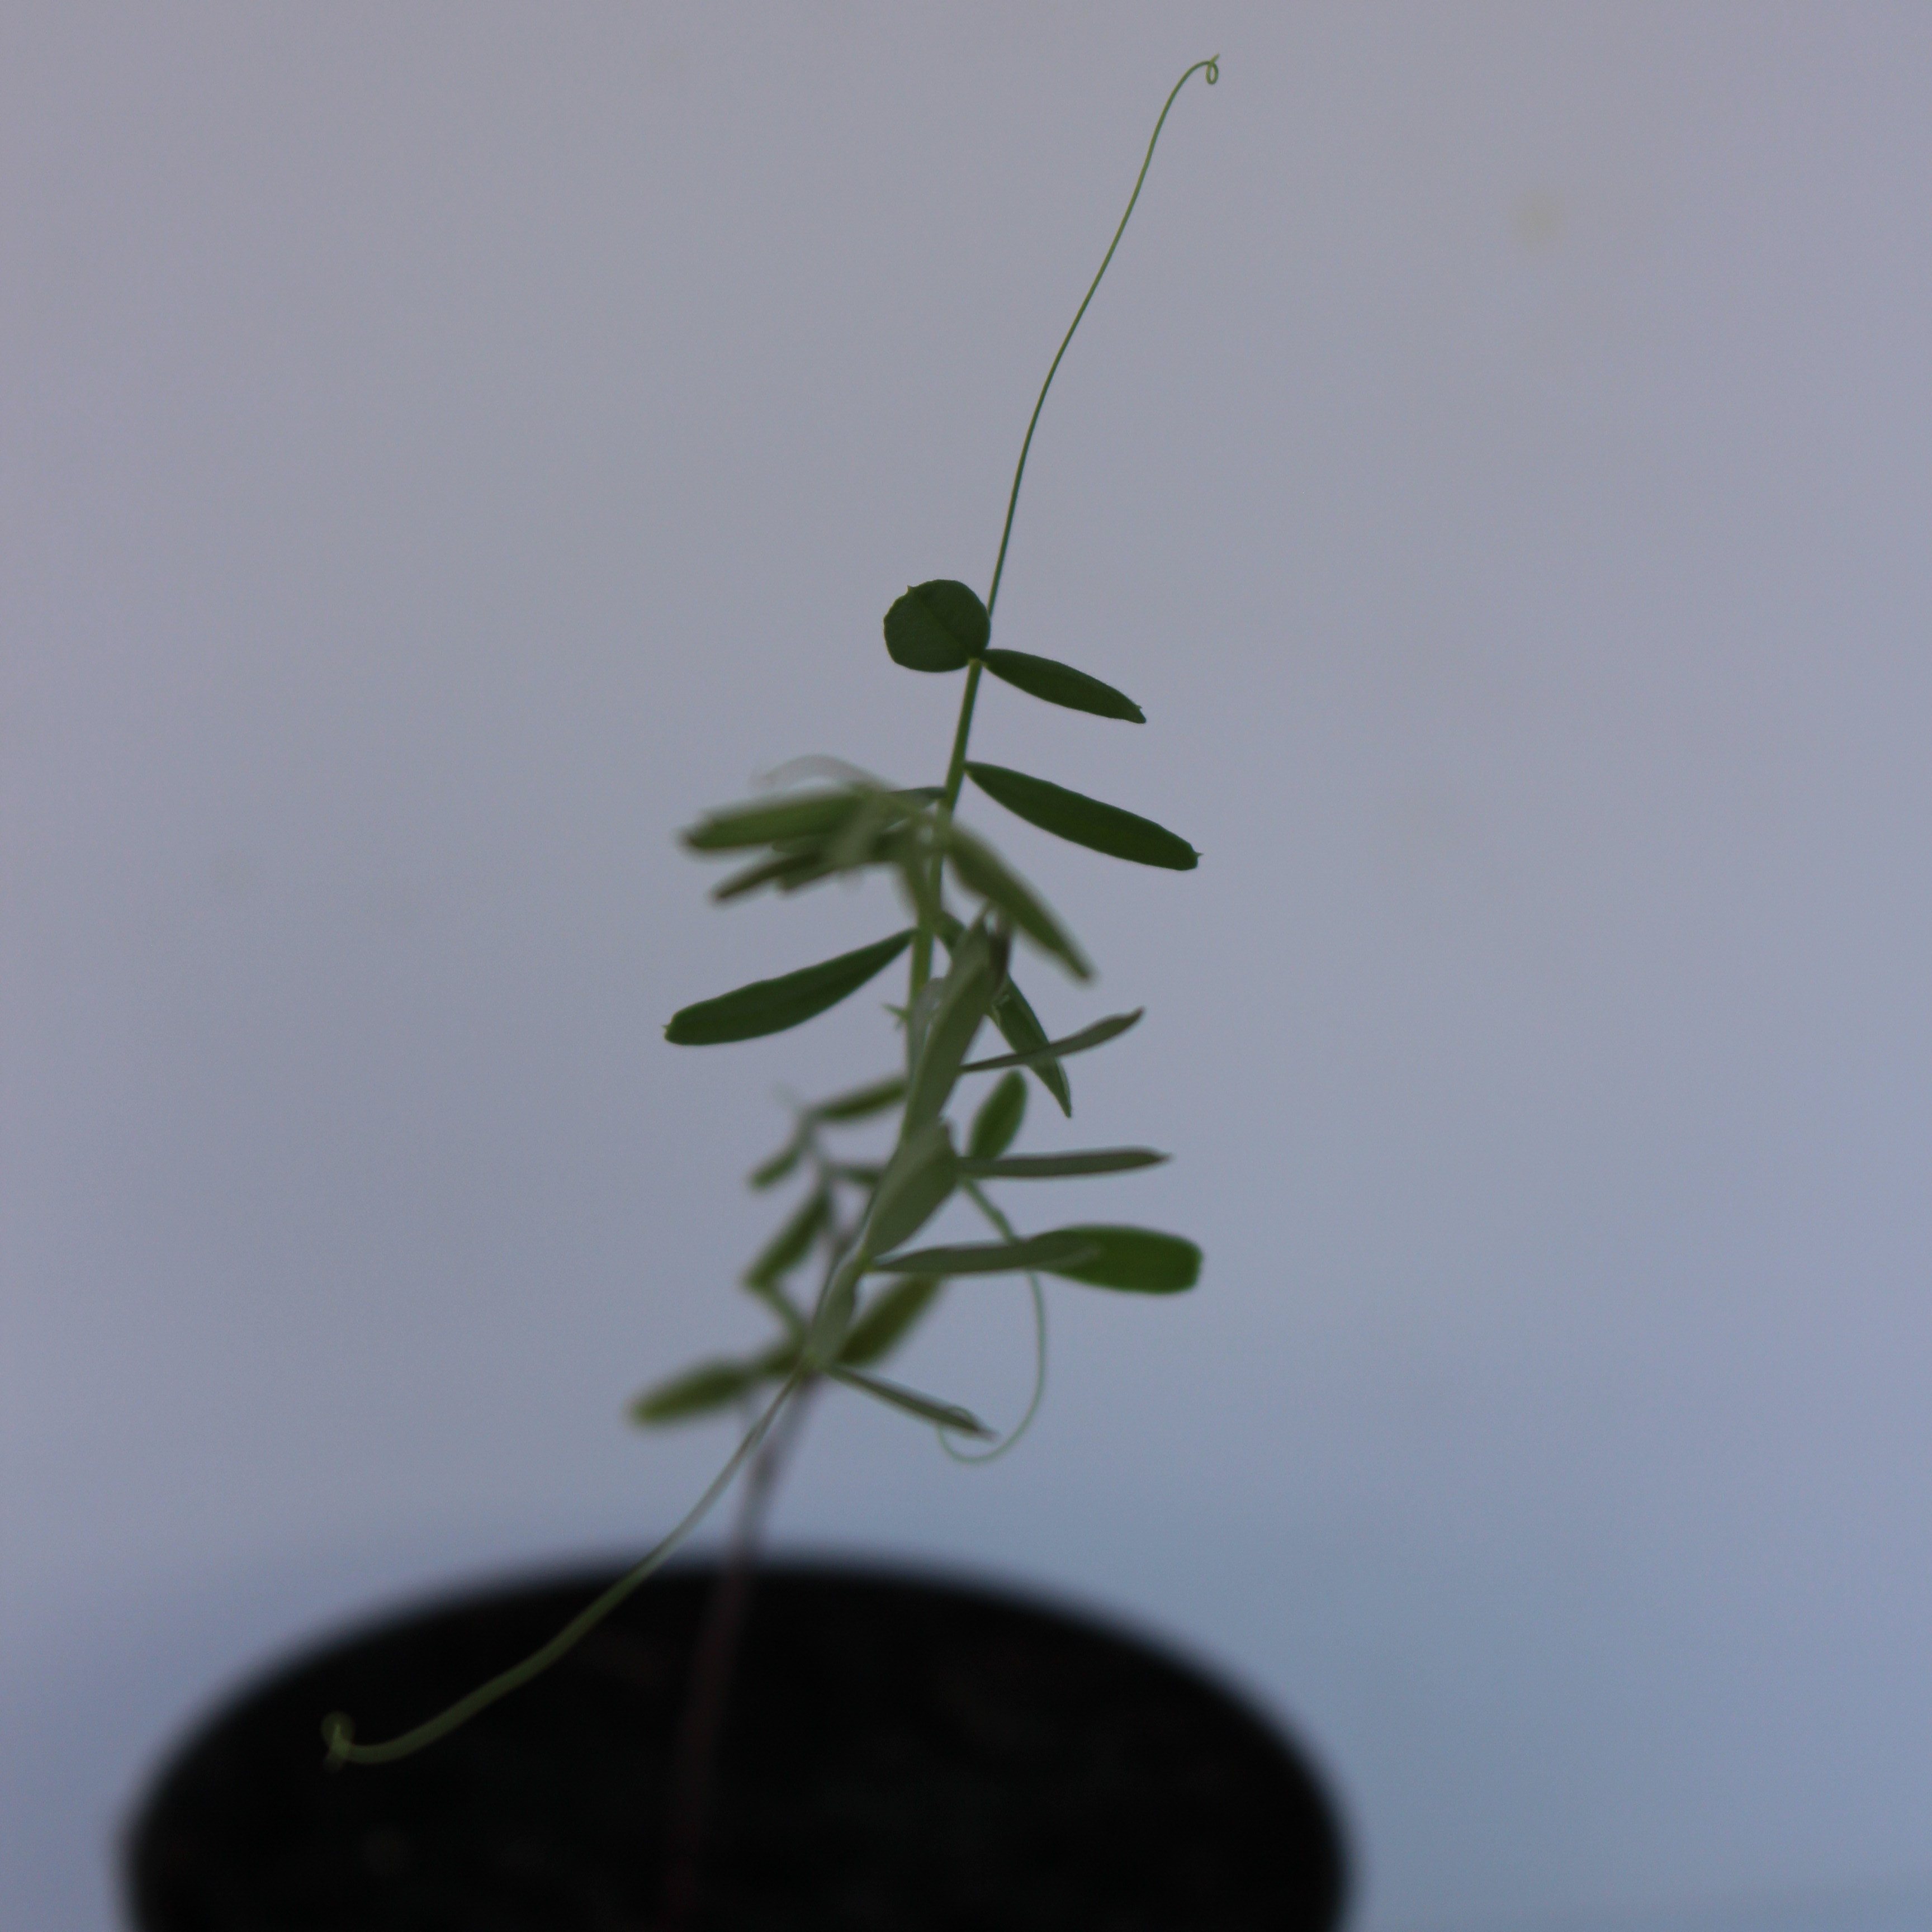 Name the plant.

Vicia sativa
